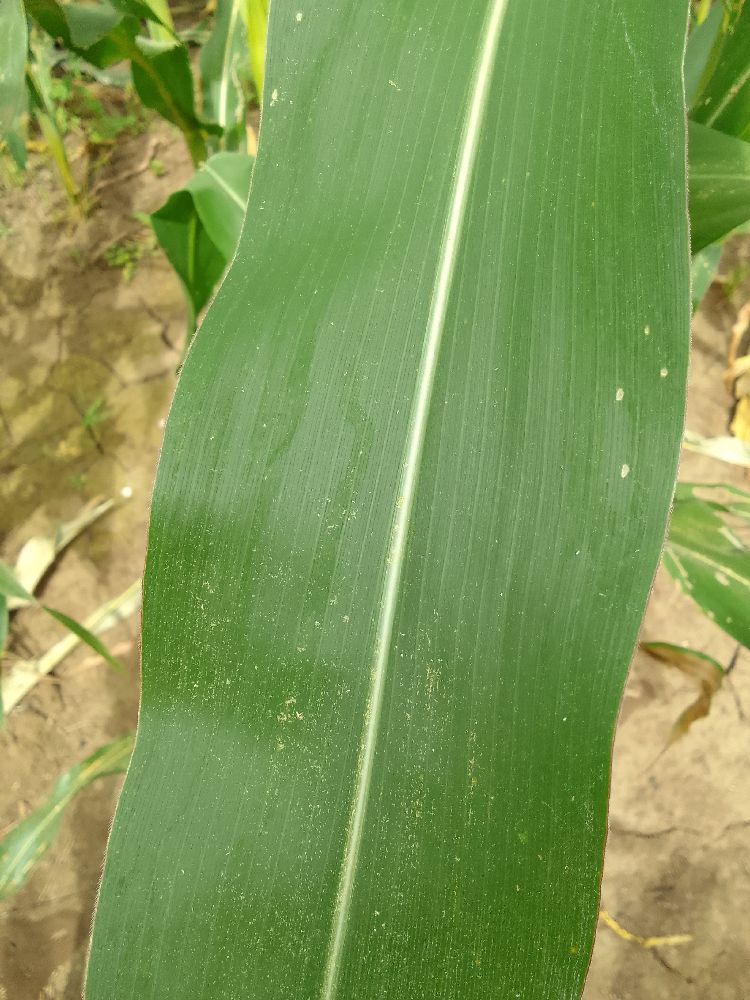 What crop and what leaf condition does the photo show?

maize, healthy
